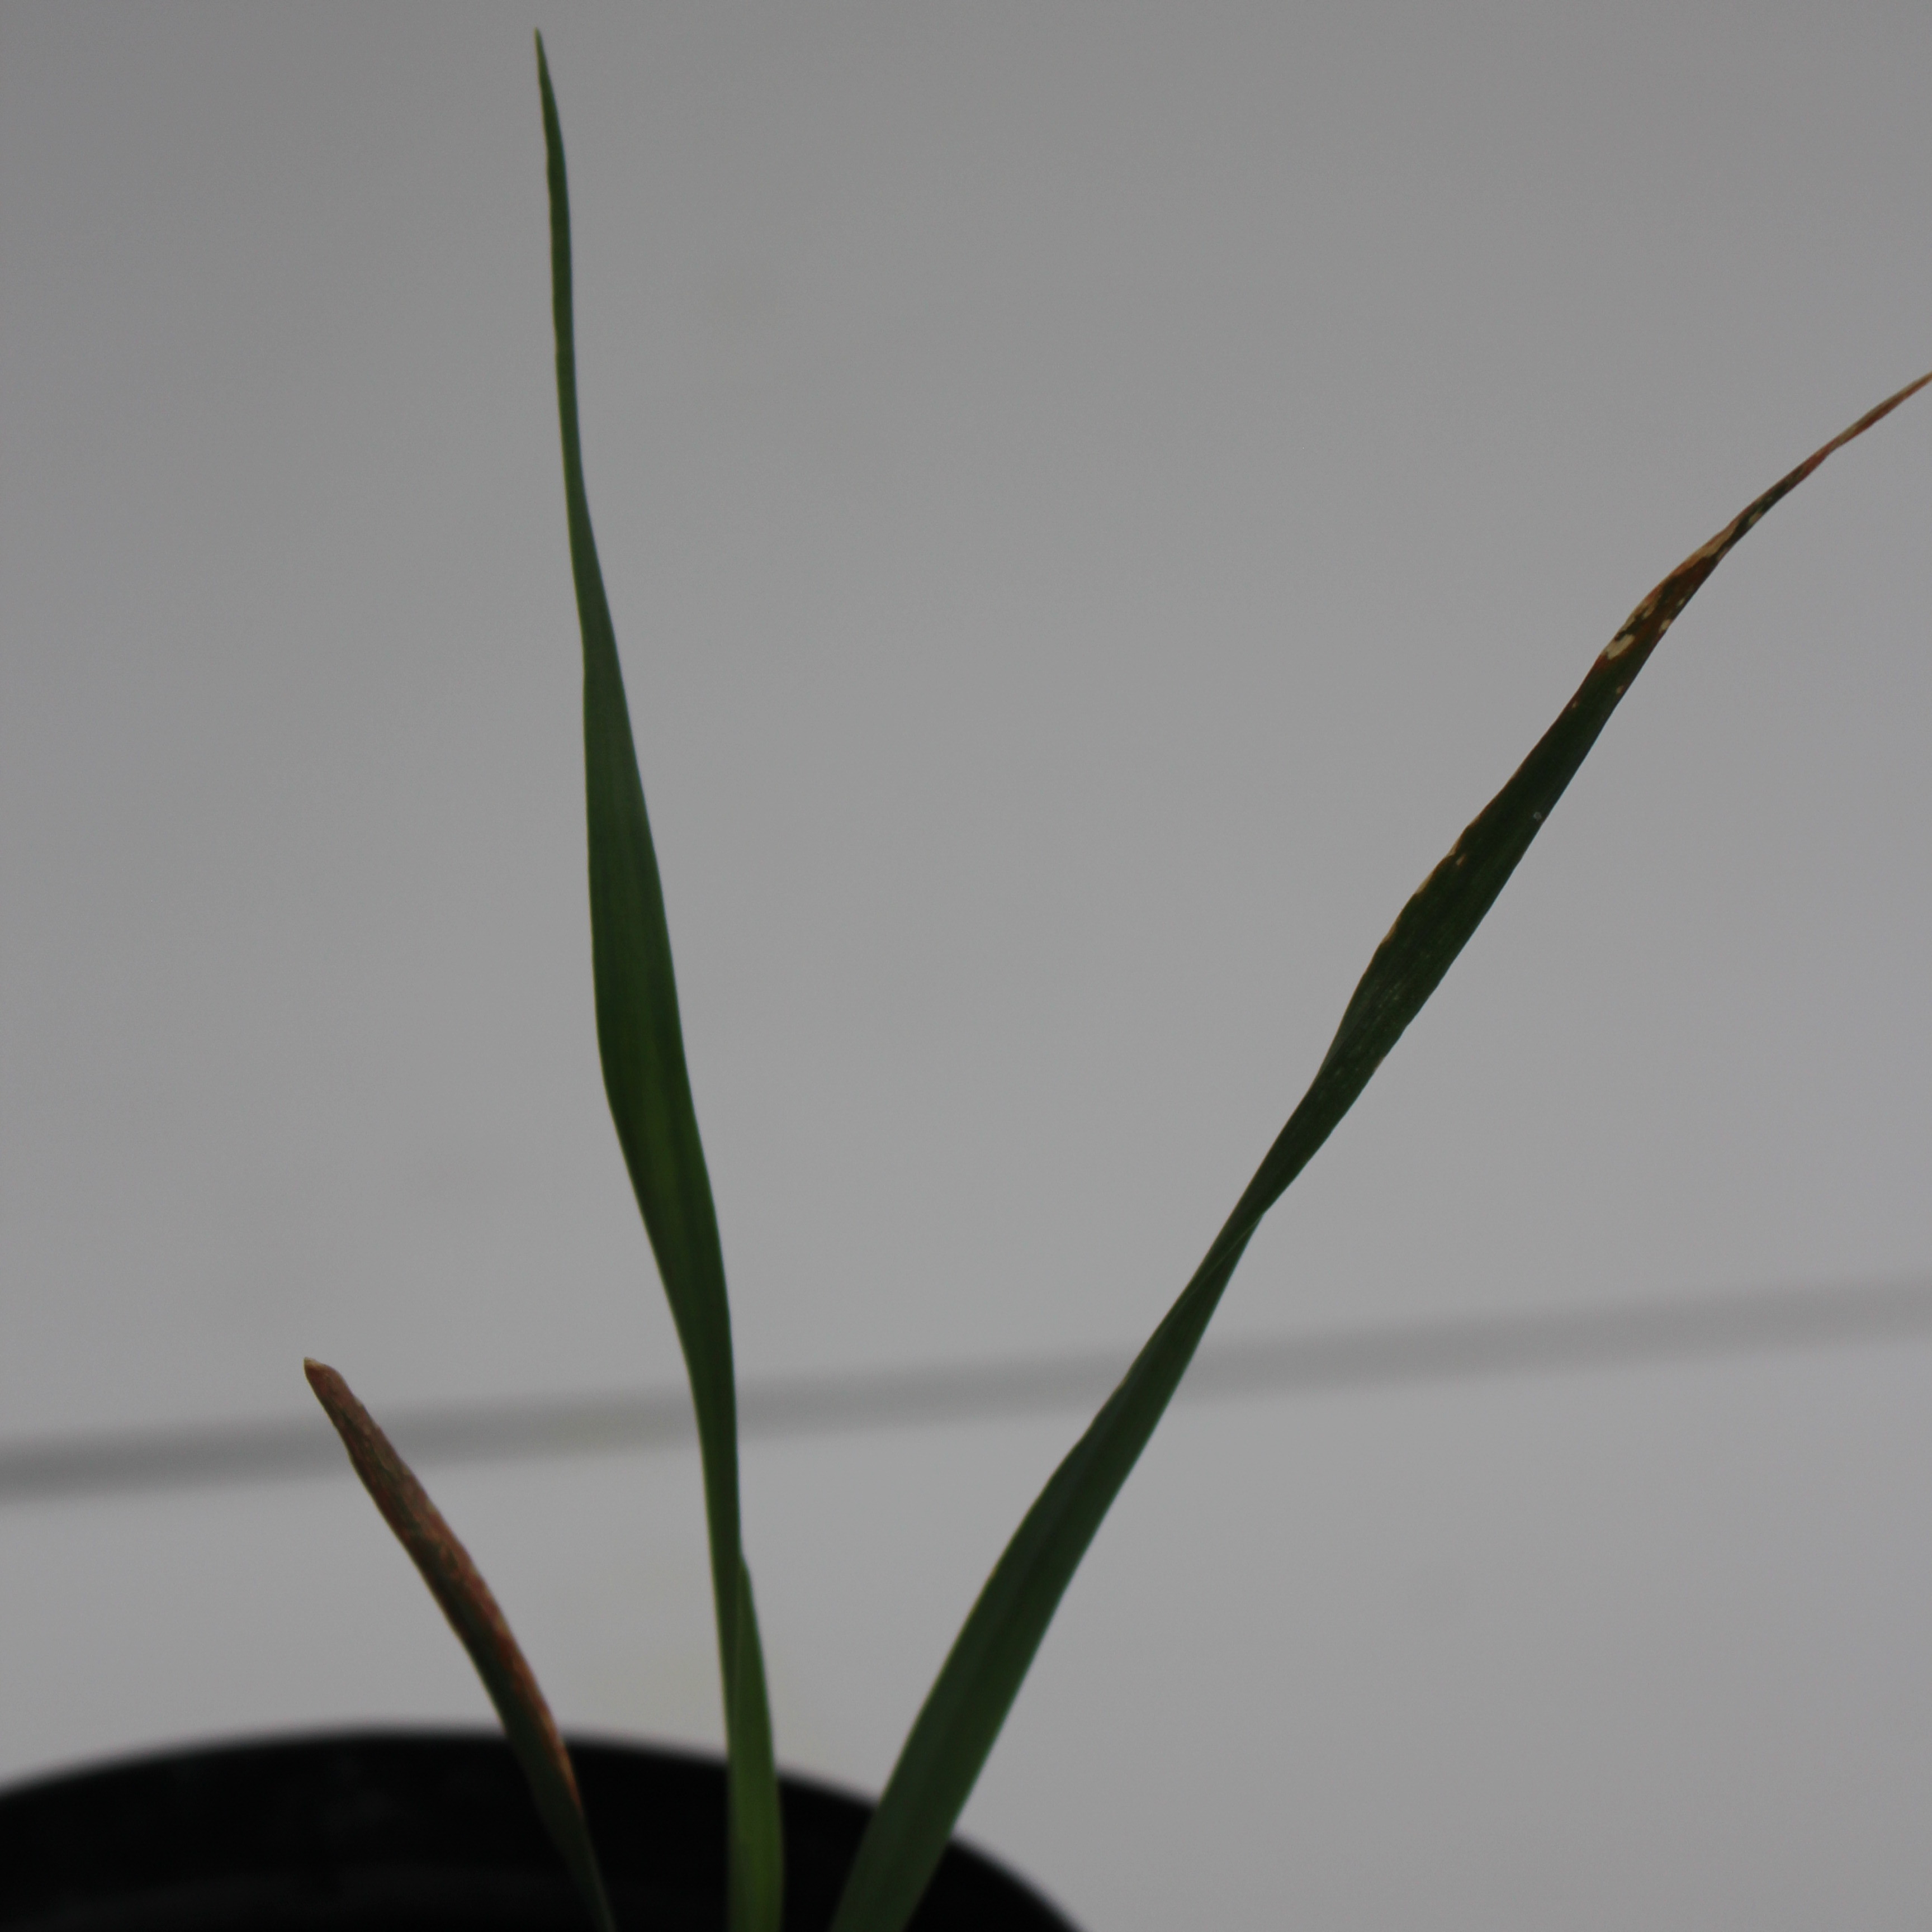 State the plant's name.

Avena sterilis
